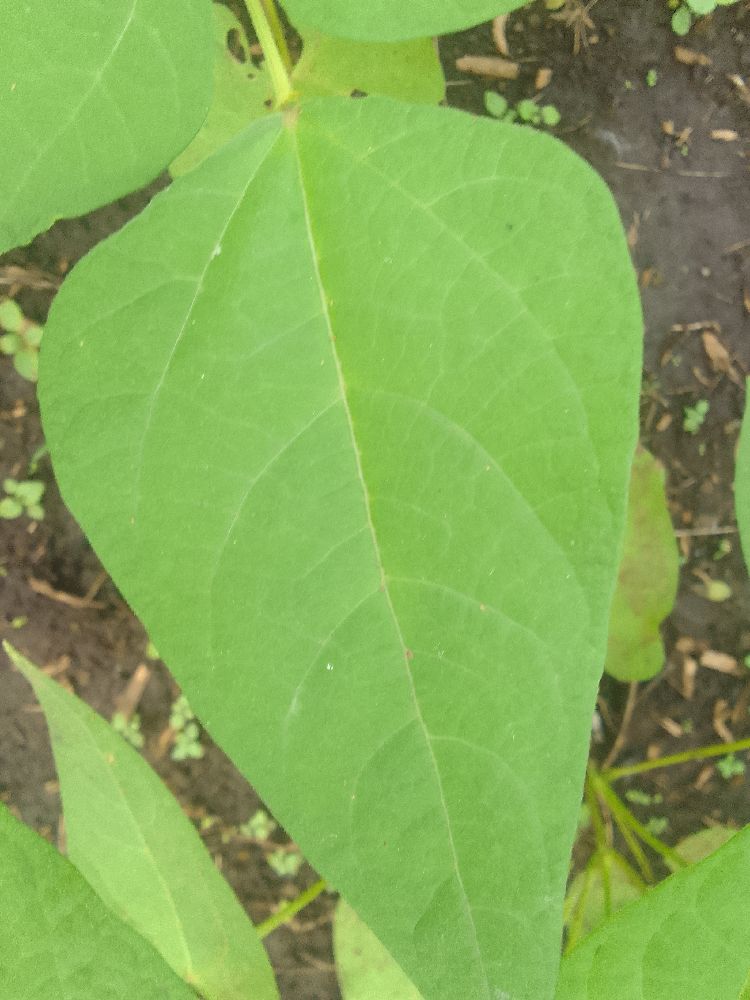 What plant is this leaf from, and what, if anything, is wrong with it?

common bean, healthy
